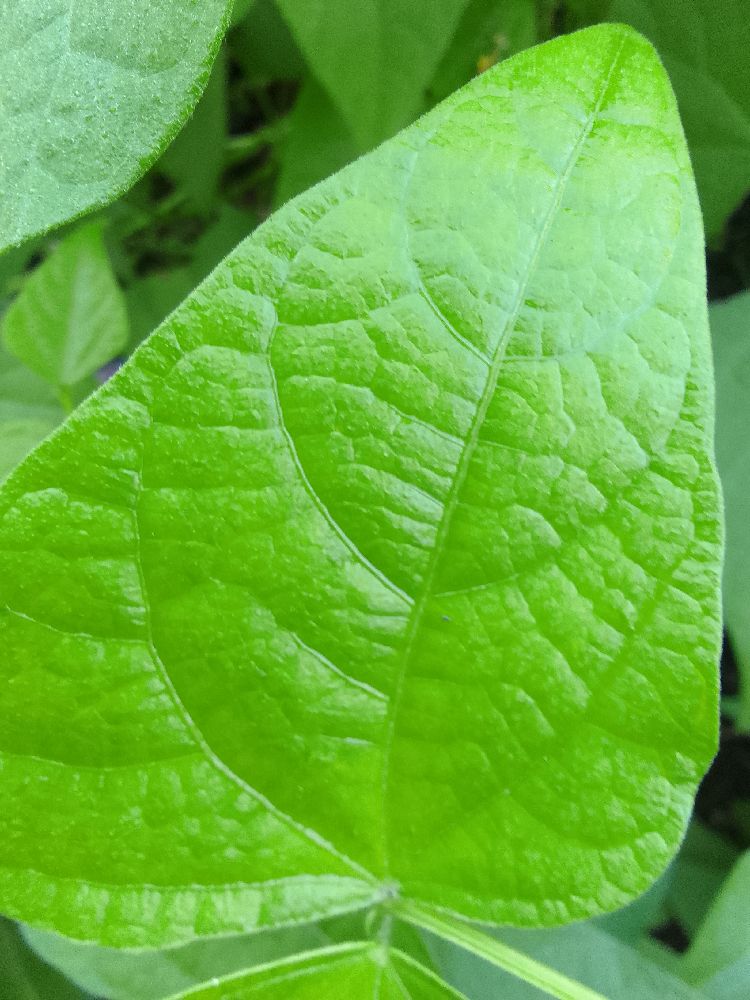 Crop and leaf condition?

common bean, healthy
